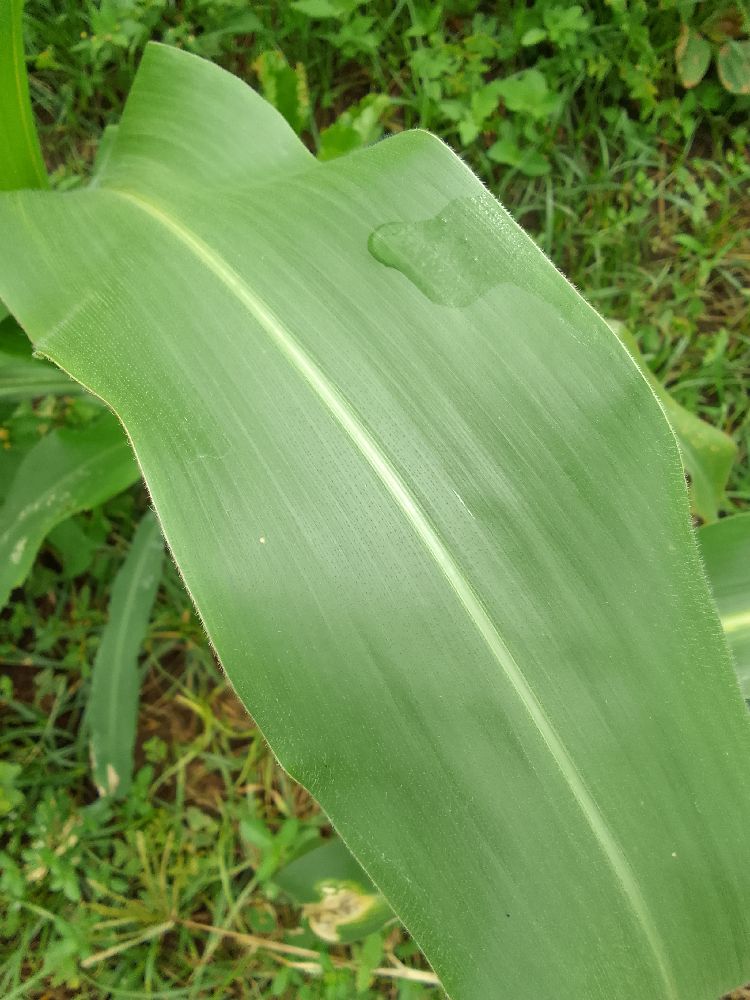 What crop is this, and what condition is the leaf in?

maize, healthy
